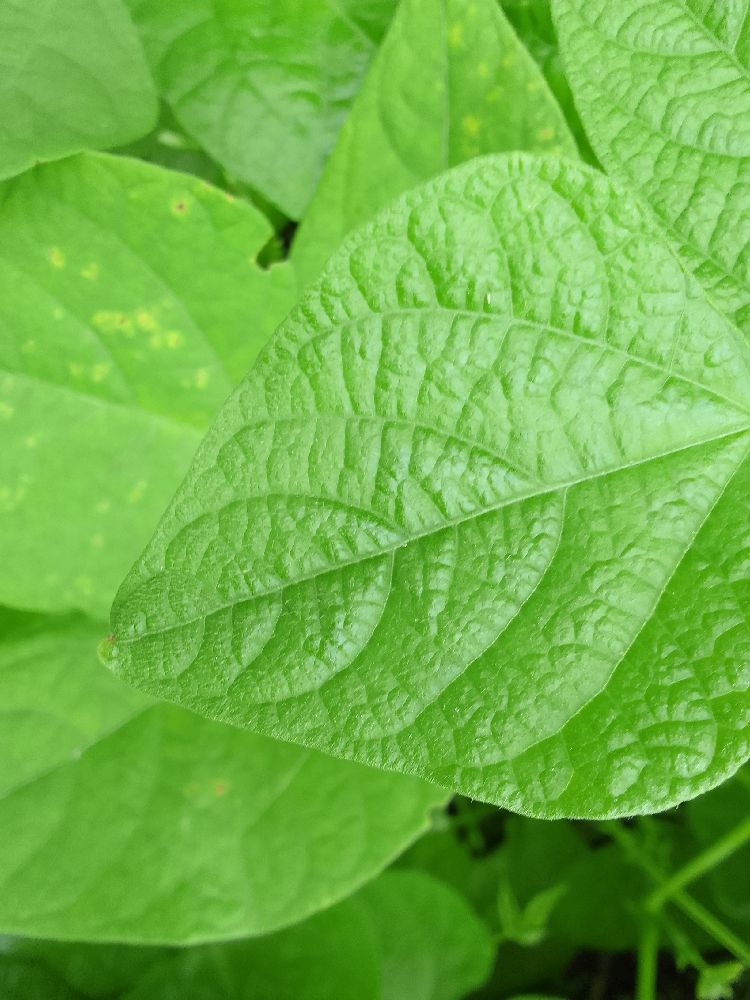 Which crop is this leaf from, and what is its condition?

common bean, healthy
